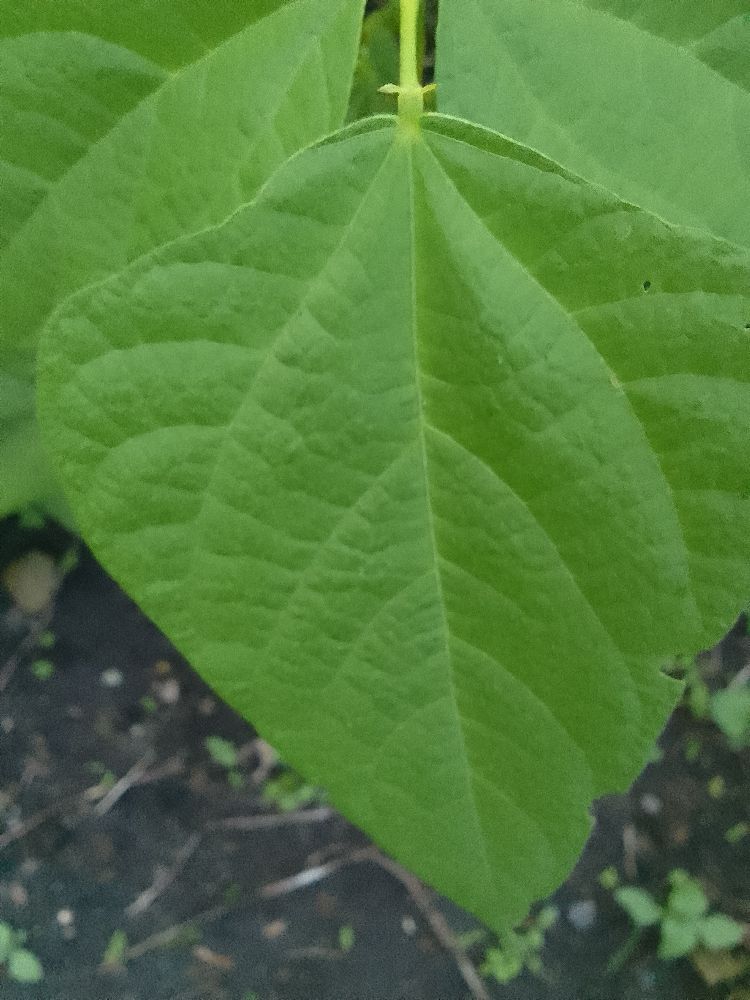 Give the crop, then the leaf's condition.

common bean, healthy
